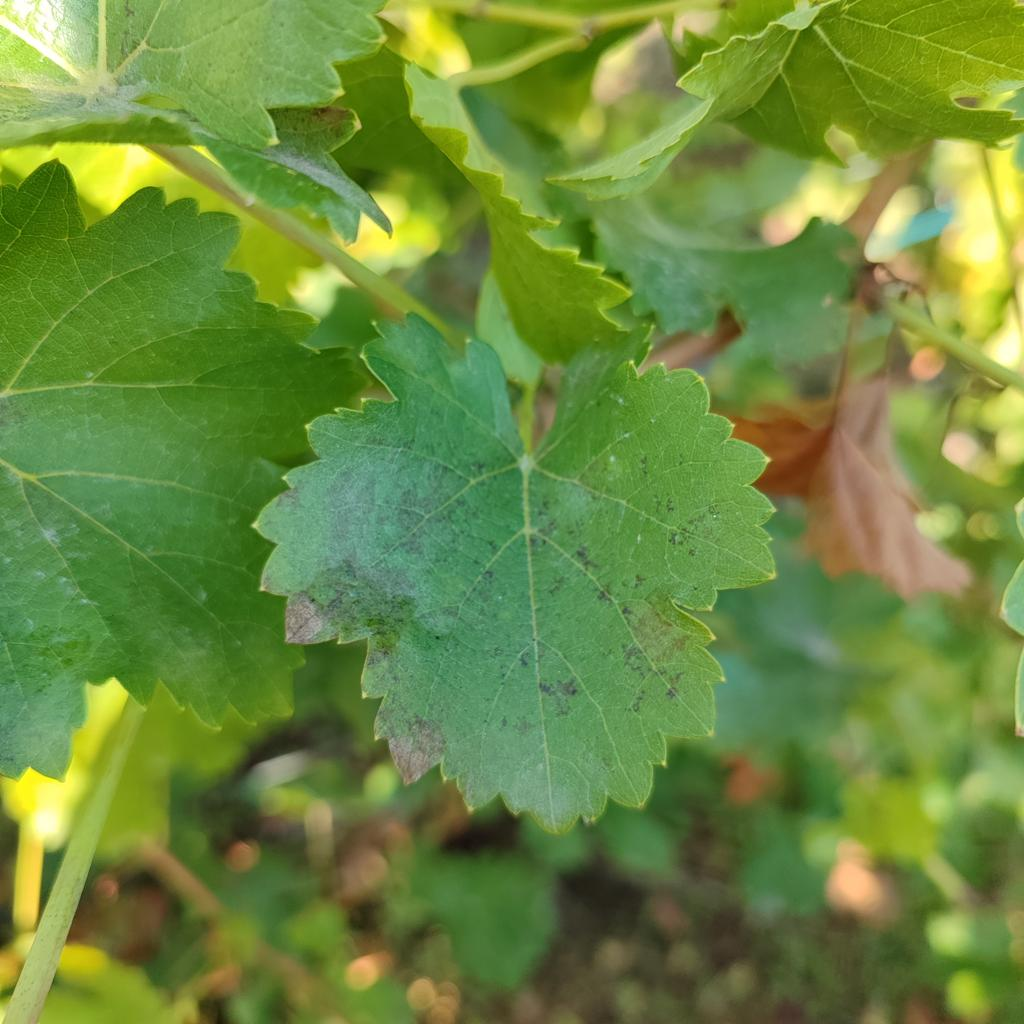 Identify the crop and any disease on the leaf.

grapevine, powdery mildew
